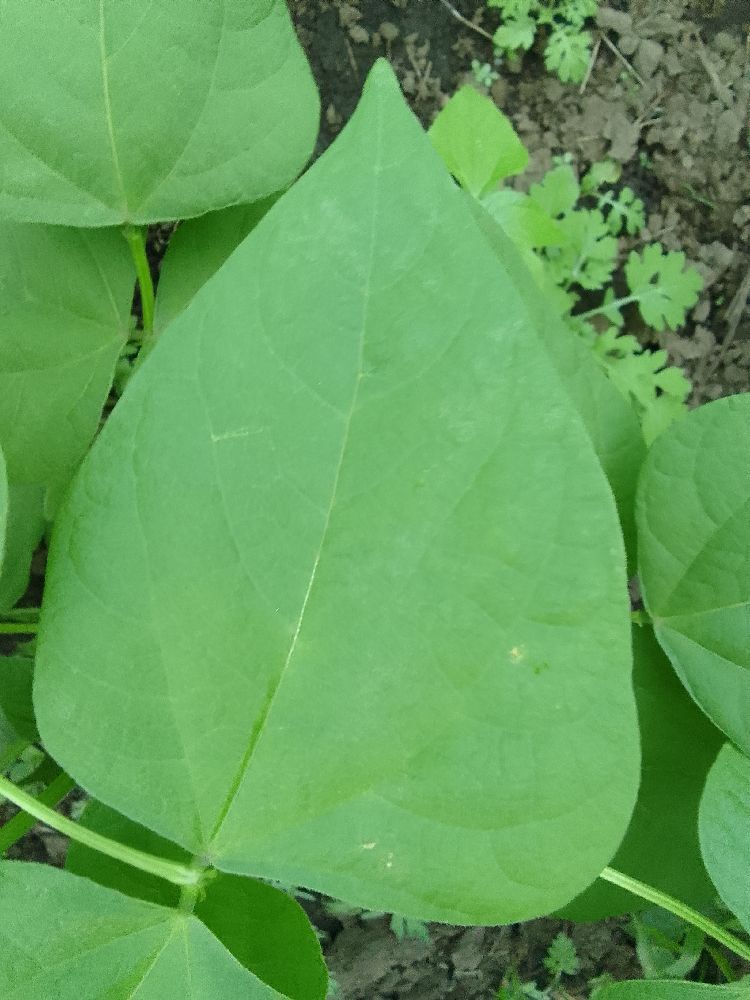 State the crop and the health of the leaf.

common bean, healthy
